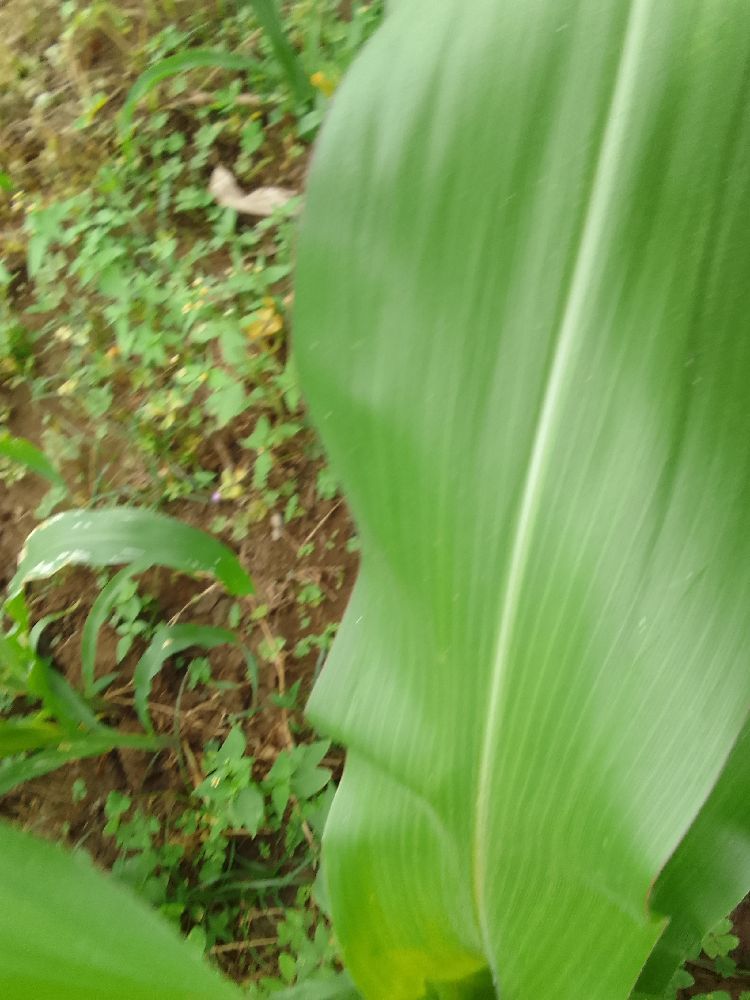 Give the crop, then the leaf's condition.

maize, healthy
